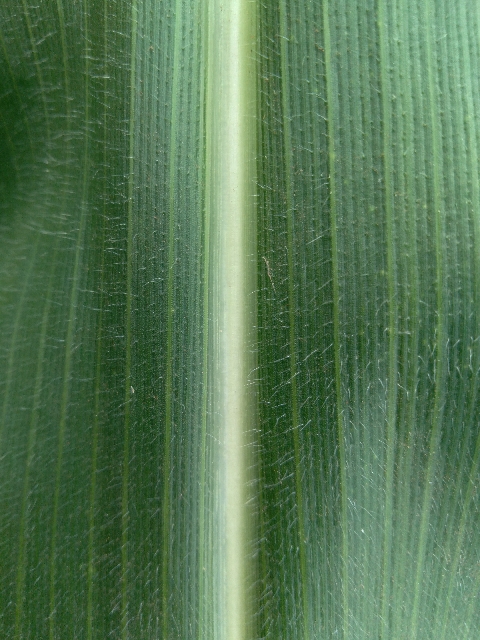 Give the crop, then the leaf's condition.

maize, healthy
